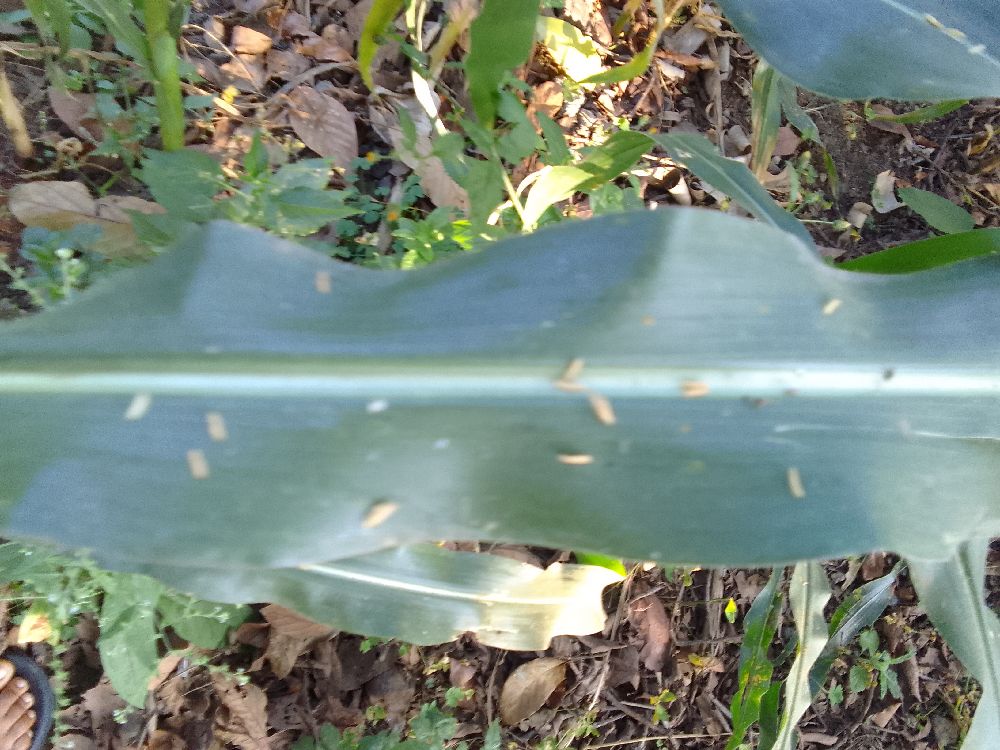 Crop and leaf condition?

maize, healthy
